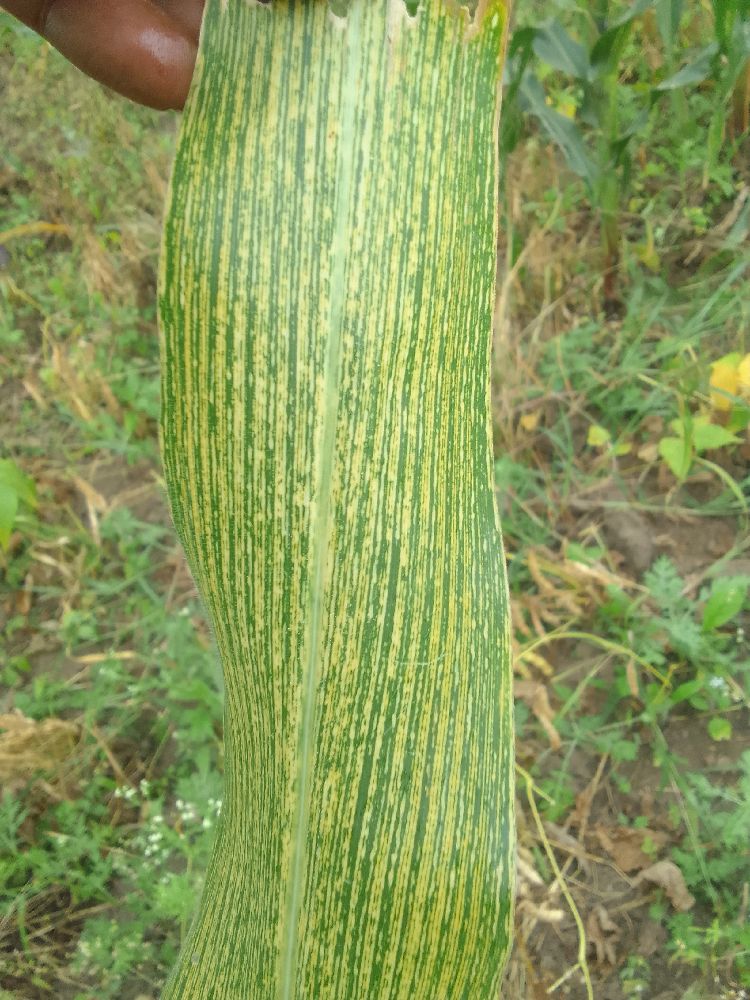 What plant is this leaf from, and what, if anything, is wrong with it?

maize, maize streak virus
